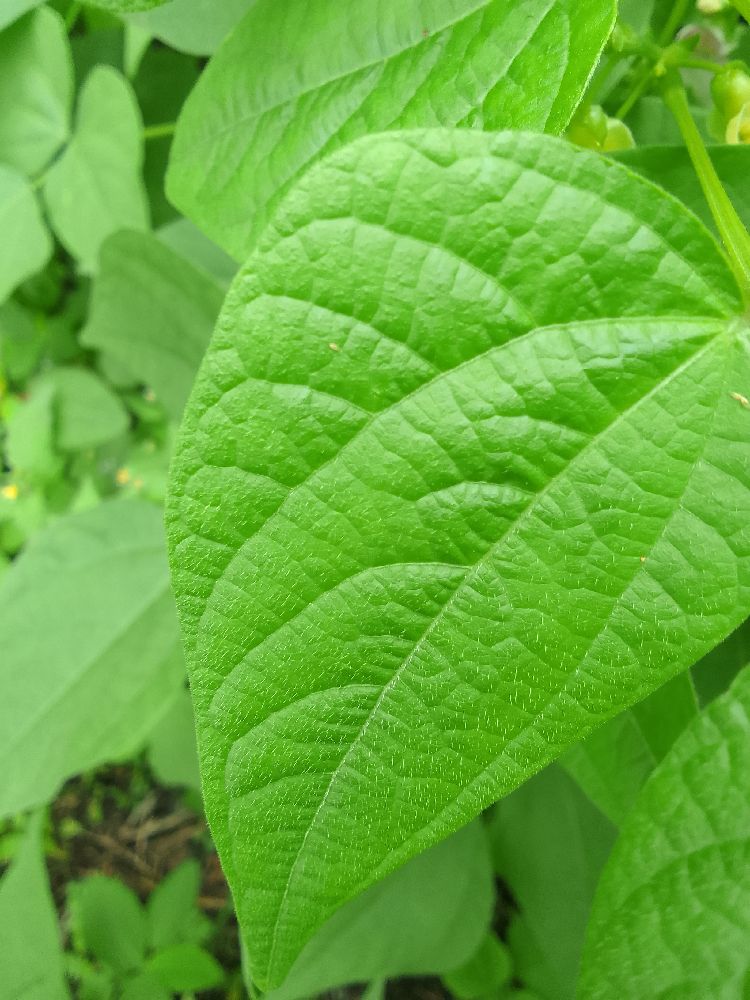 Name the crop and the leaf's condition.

common bean, healthy
